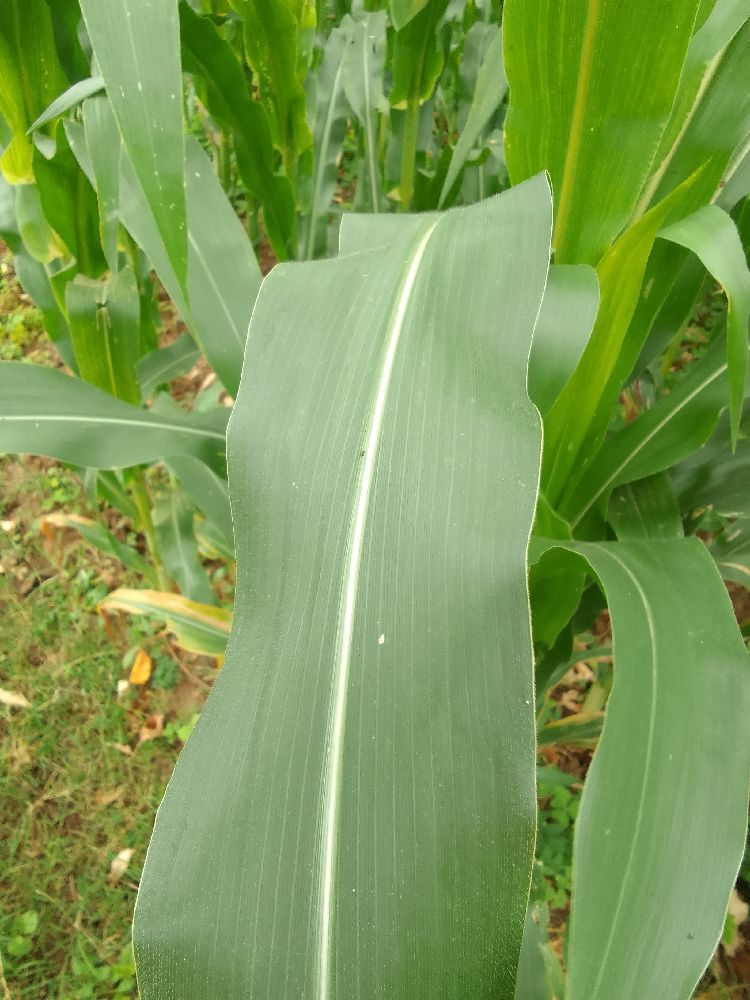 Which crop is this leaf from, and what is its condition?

maize, healthy
